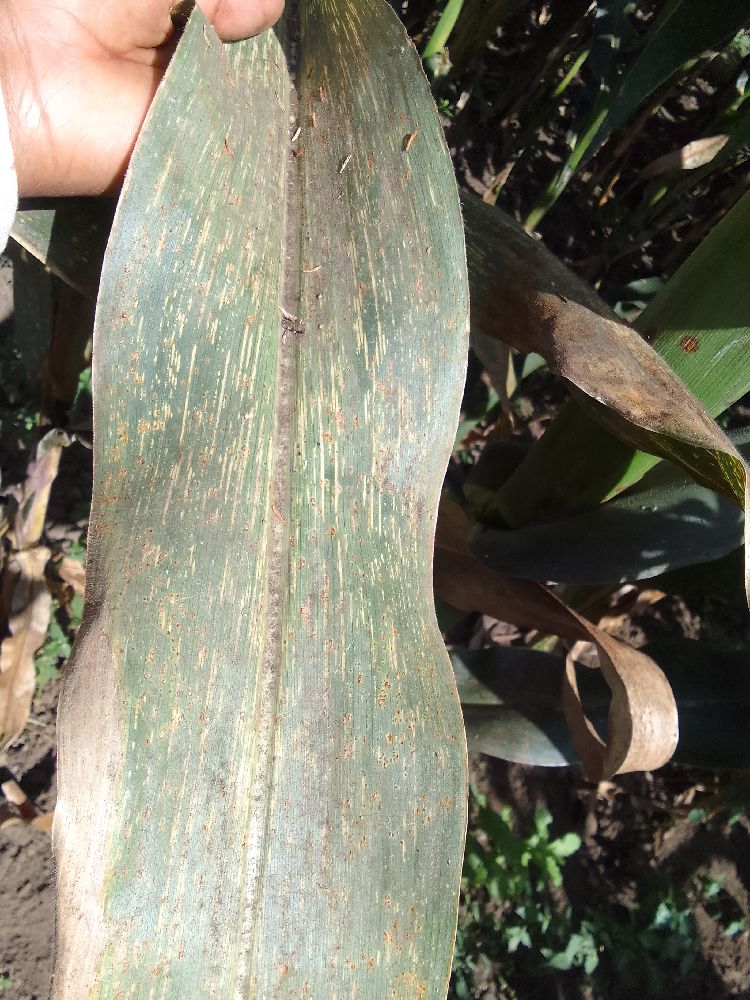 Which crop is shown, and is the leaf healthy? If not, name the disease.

maize, maize streak virus
